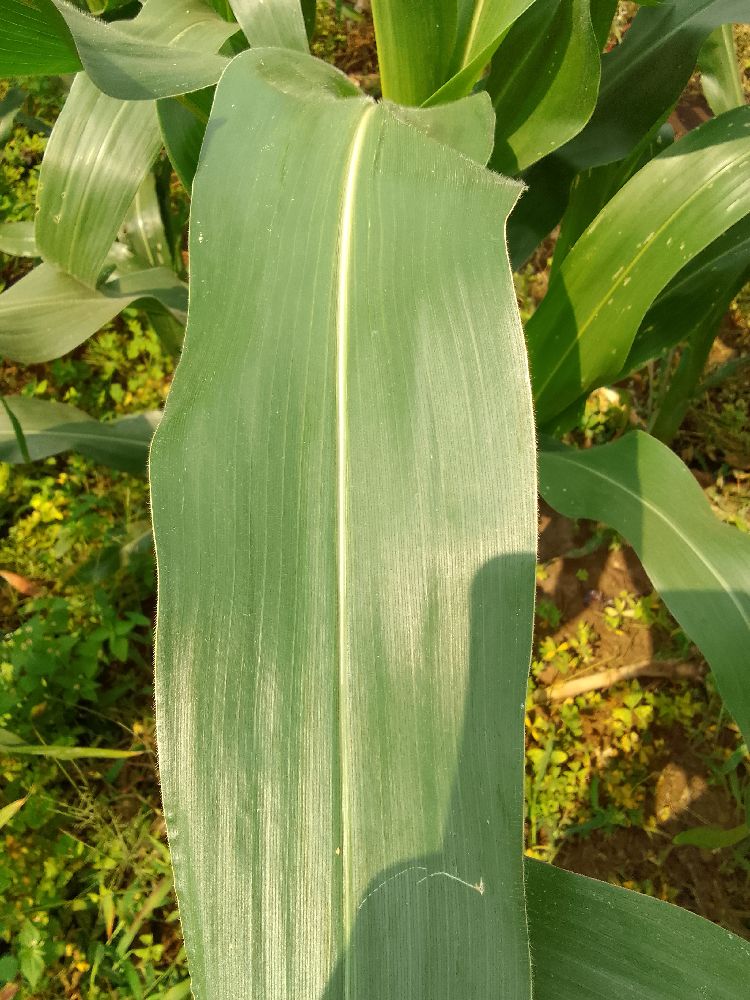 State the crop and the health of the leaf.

maize, healthy
